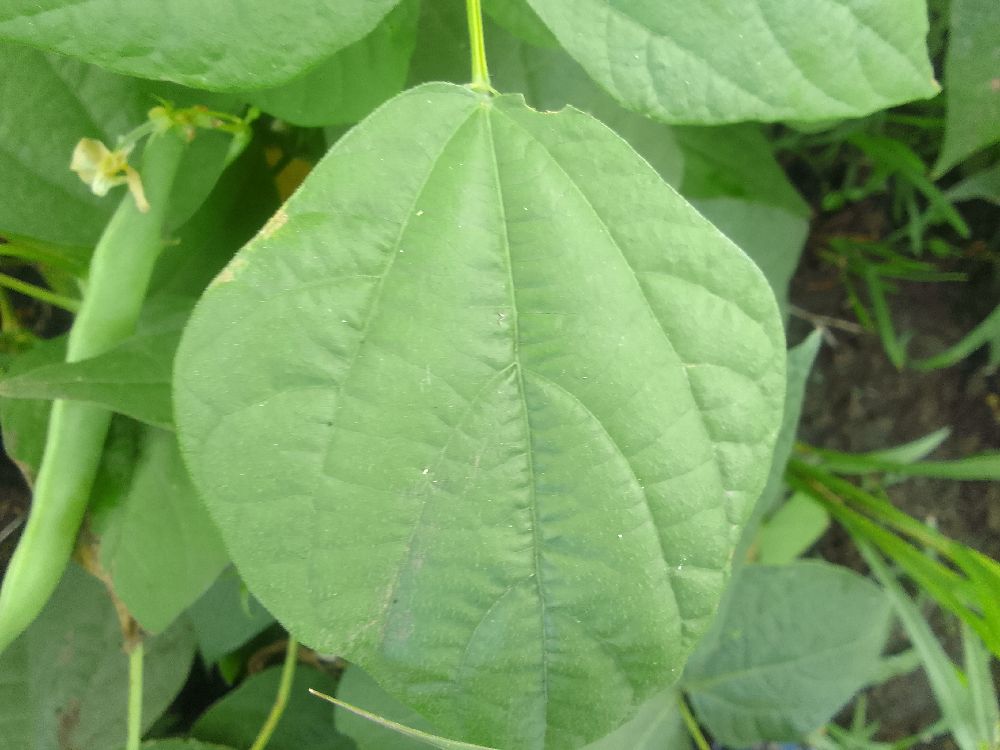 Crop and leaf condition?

common bean, healthy
